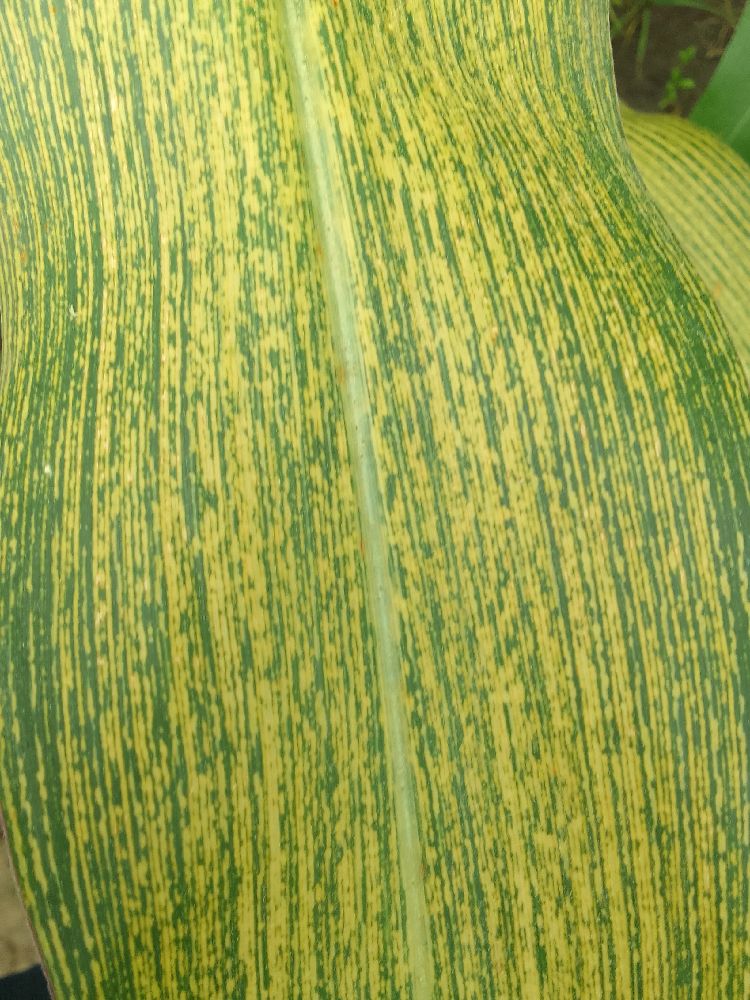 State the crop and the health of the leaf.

maize, maize streak virus
